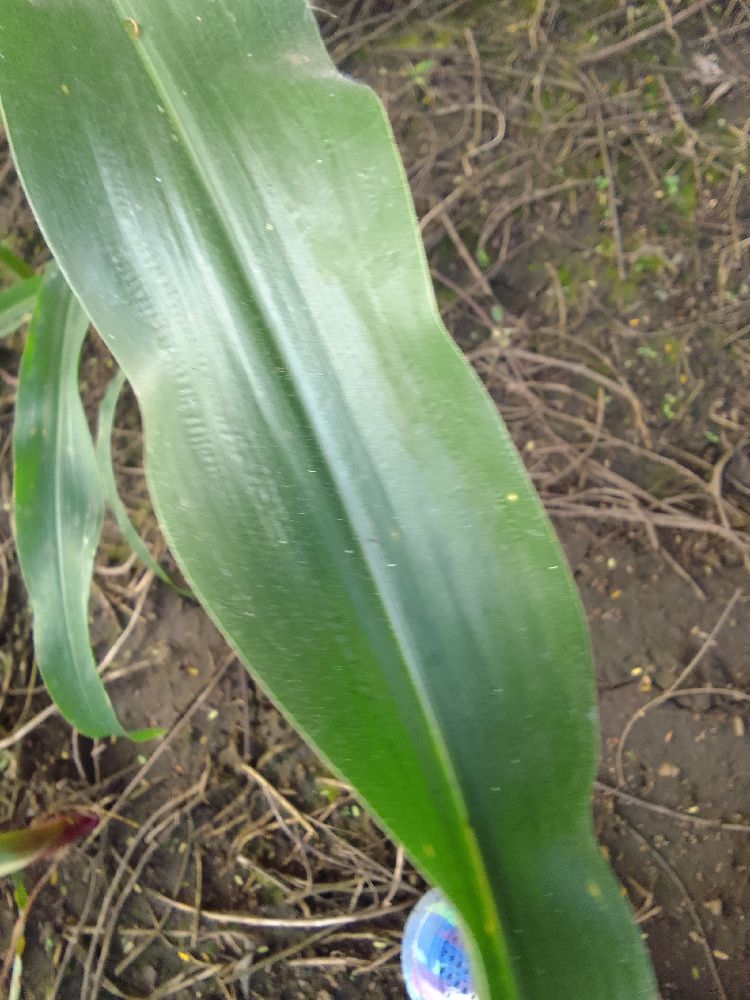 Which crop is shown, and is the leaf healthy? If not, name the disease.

maize, healthy
